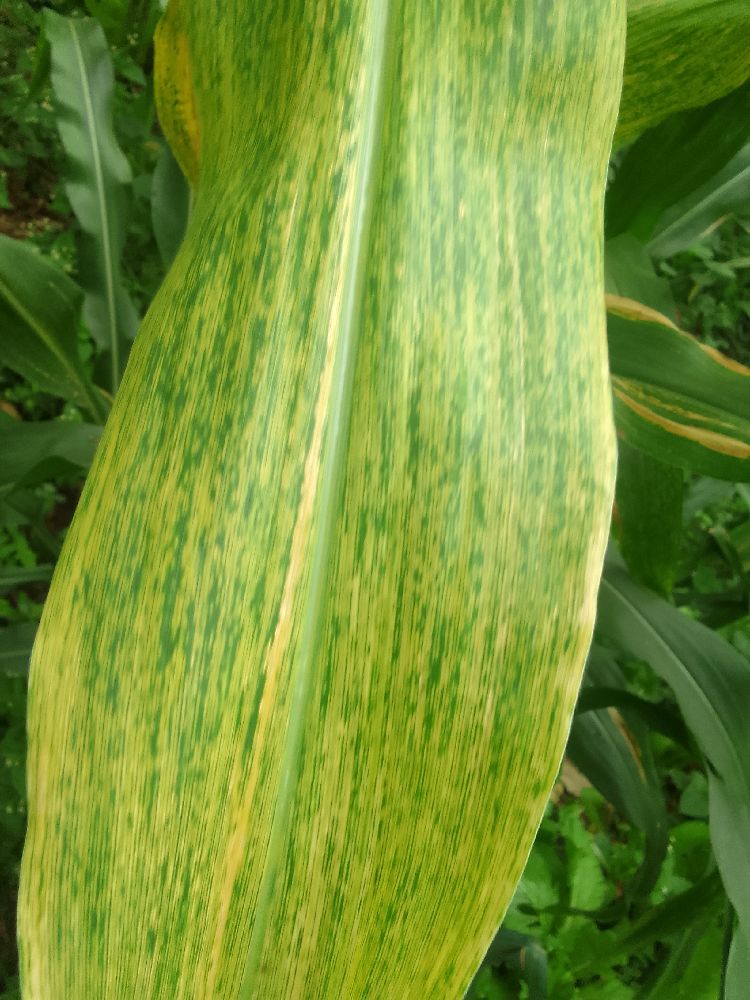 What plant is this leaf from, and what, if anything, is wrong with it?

maize, maize lethal necrosis
